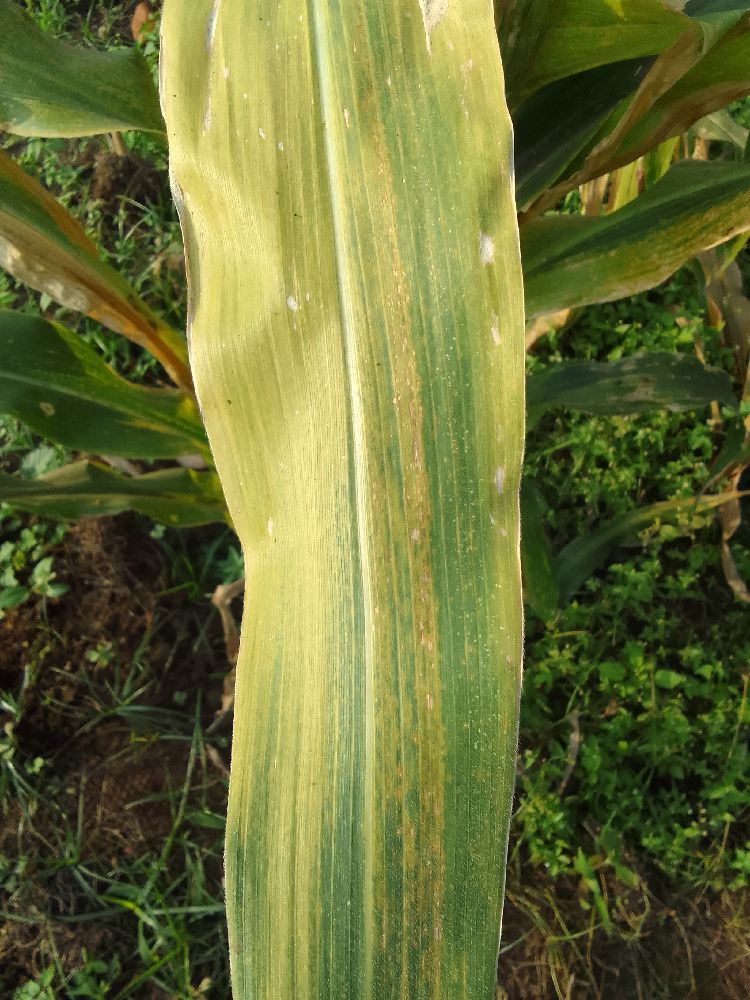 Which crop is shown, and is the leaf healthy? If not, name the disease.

maize, maize lethal necrosis
